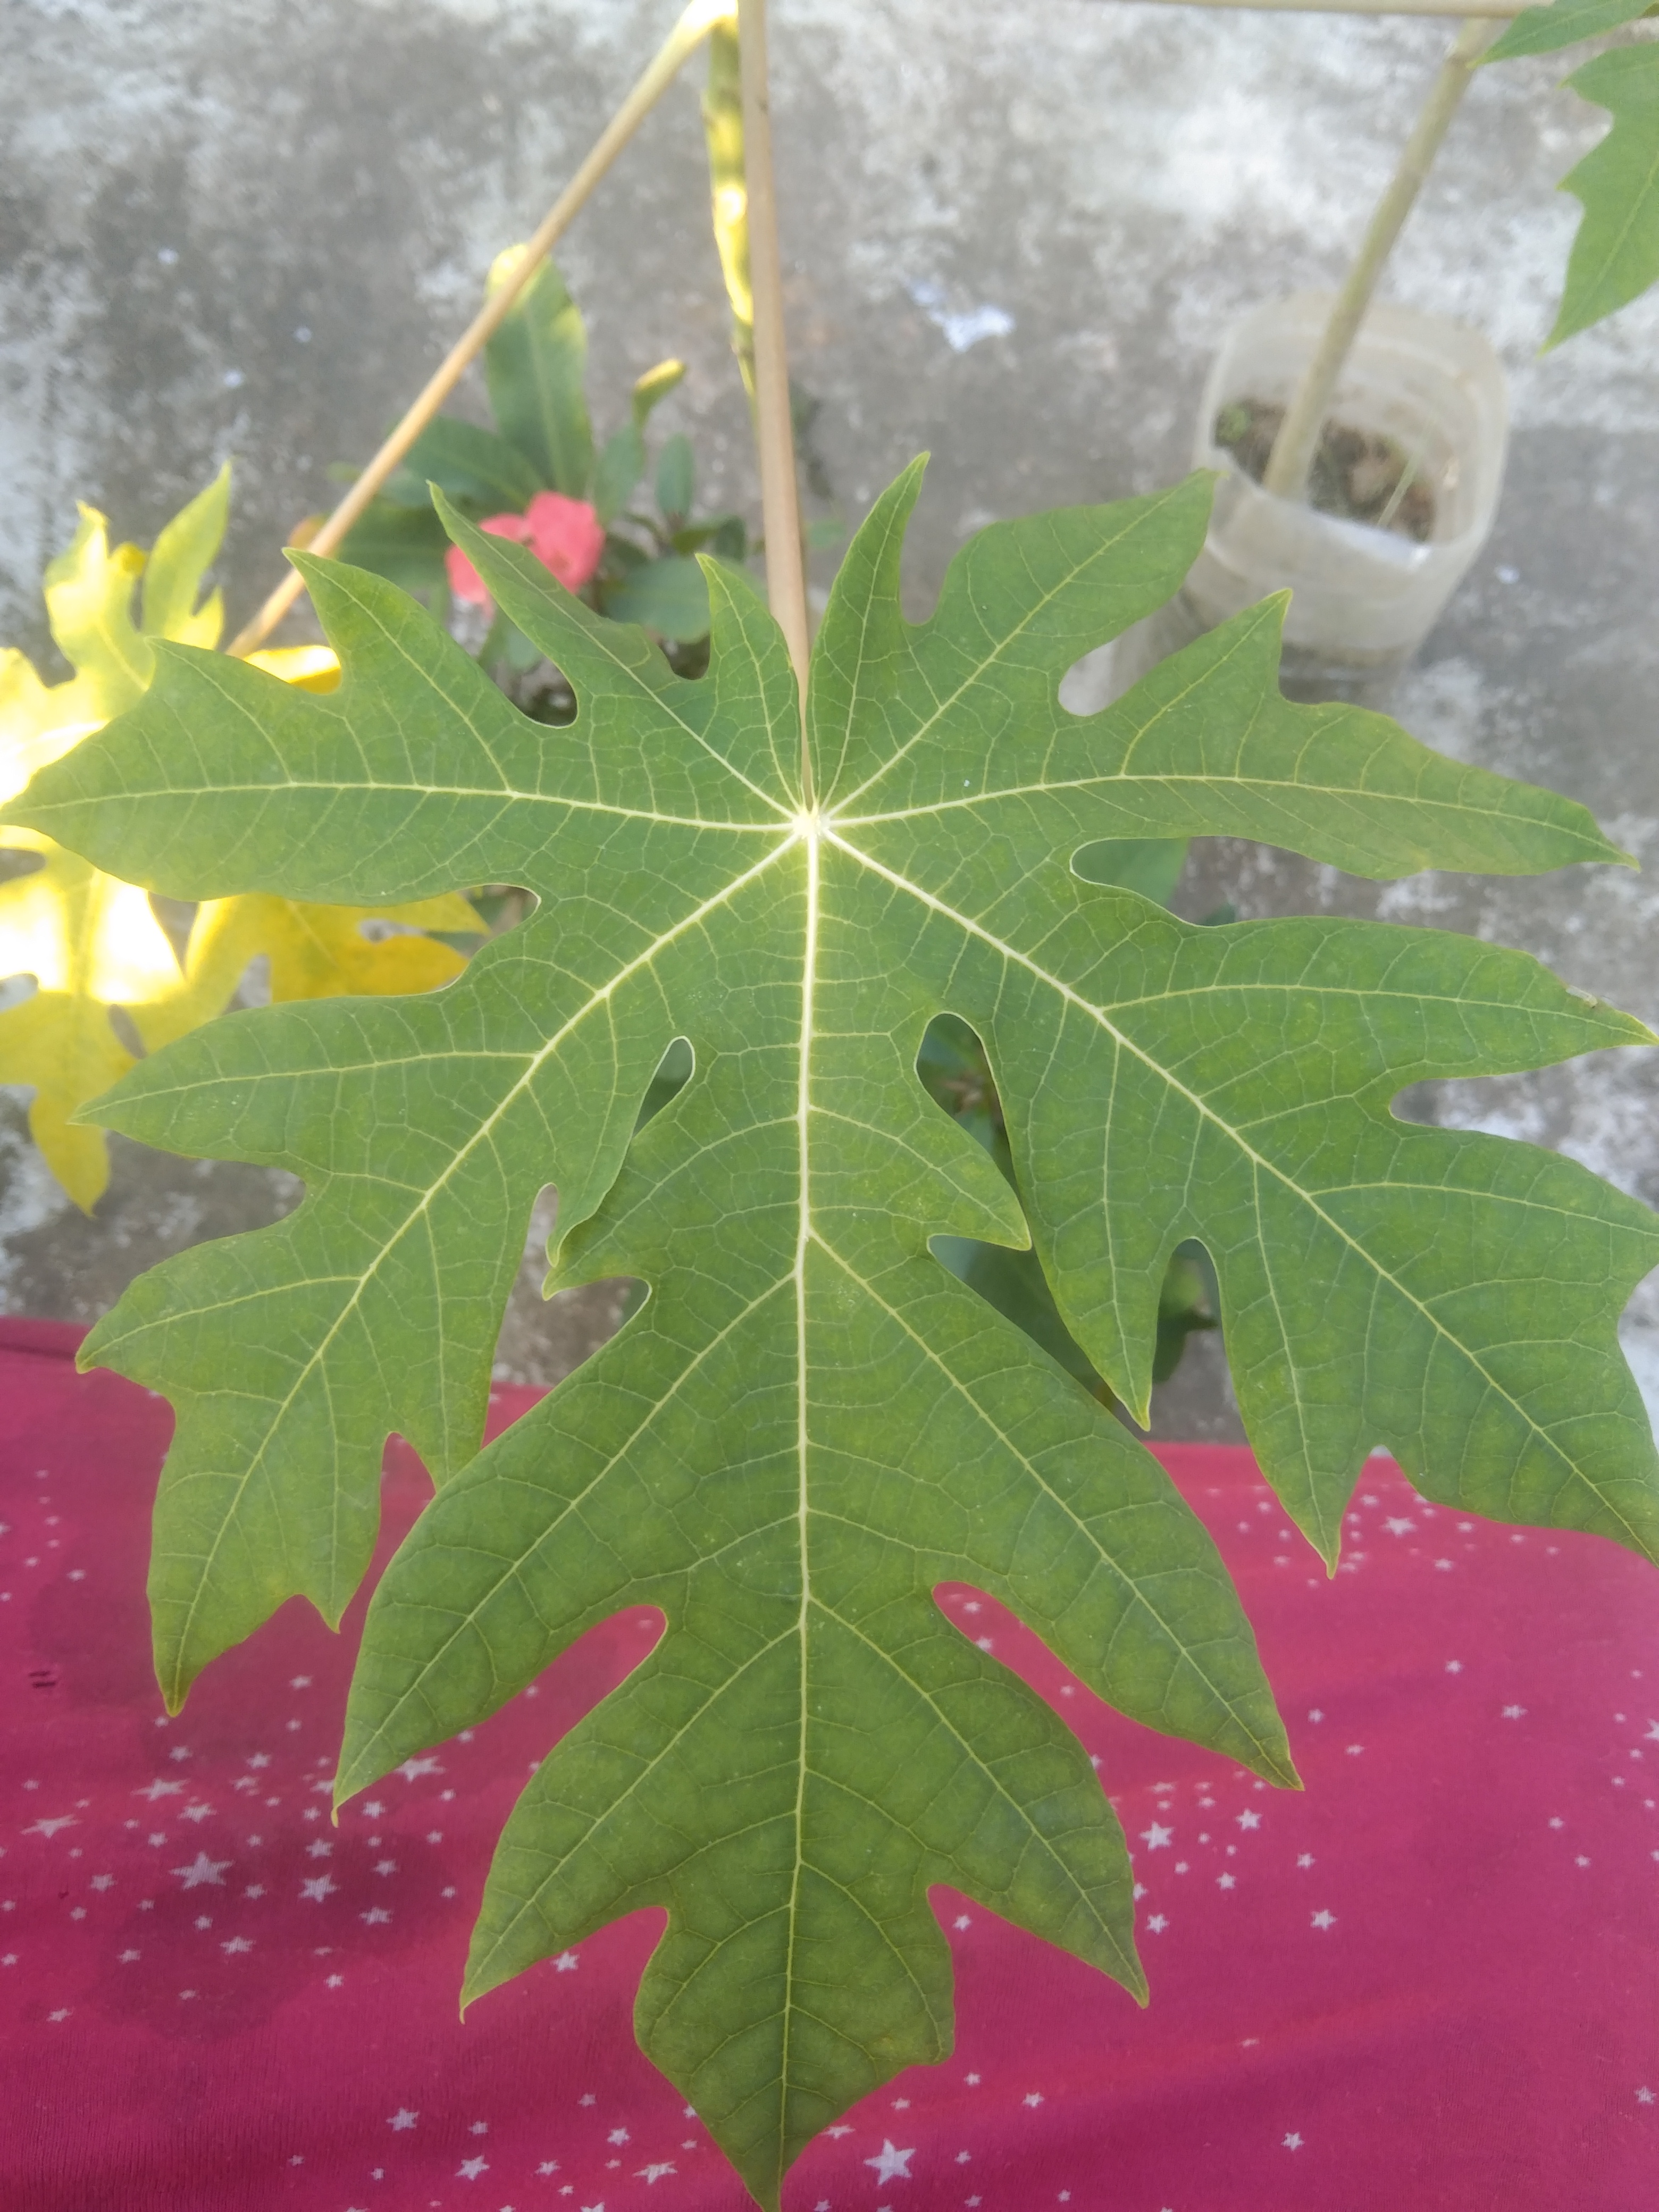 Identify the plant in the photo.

papaya
